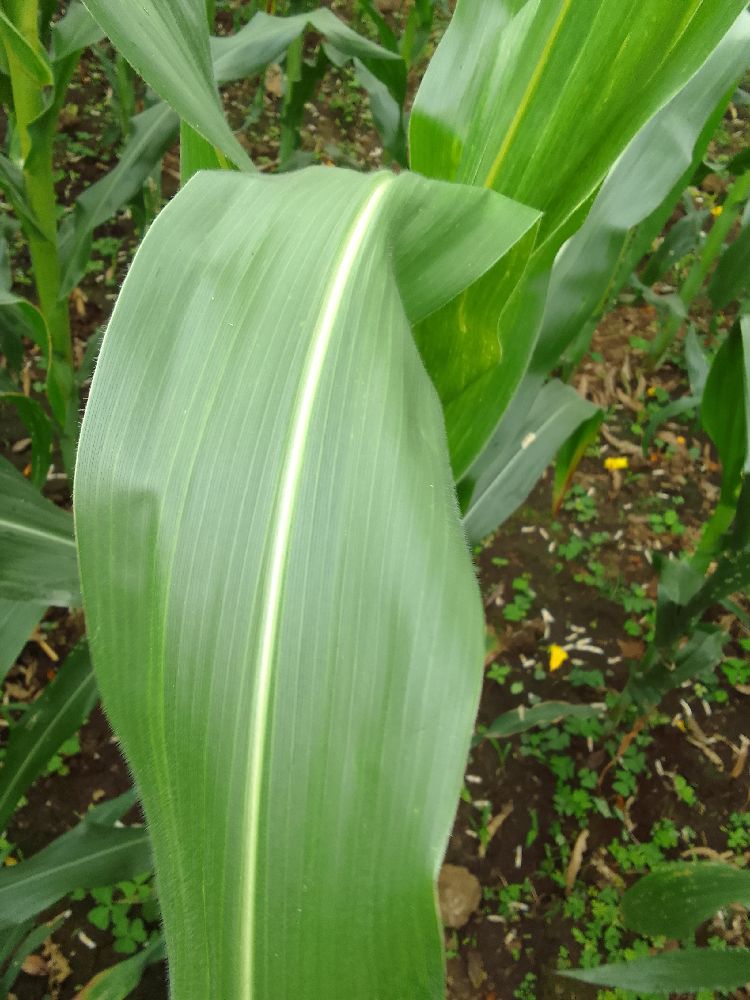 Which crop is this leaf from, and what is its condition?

maize, healthy
